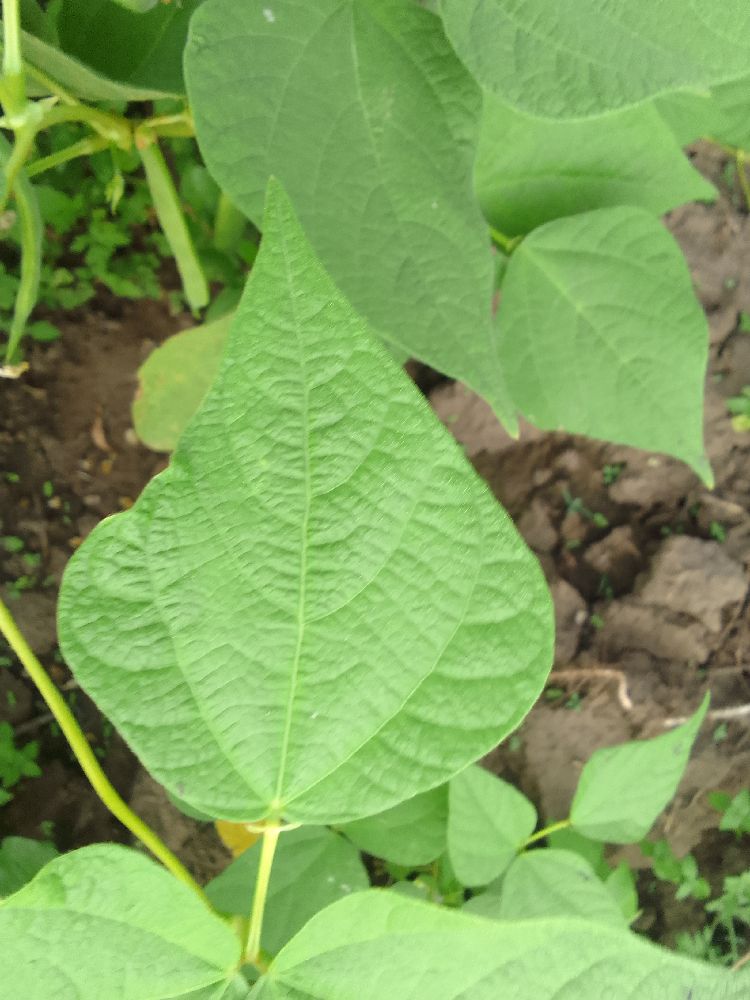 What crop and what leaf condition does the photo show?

common bean, healthy
